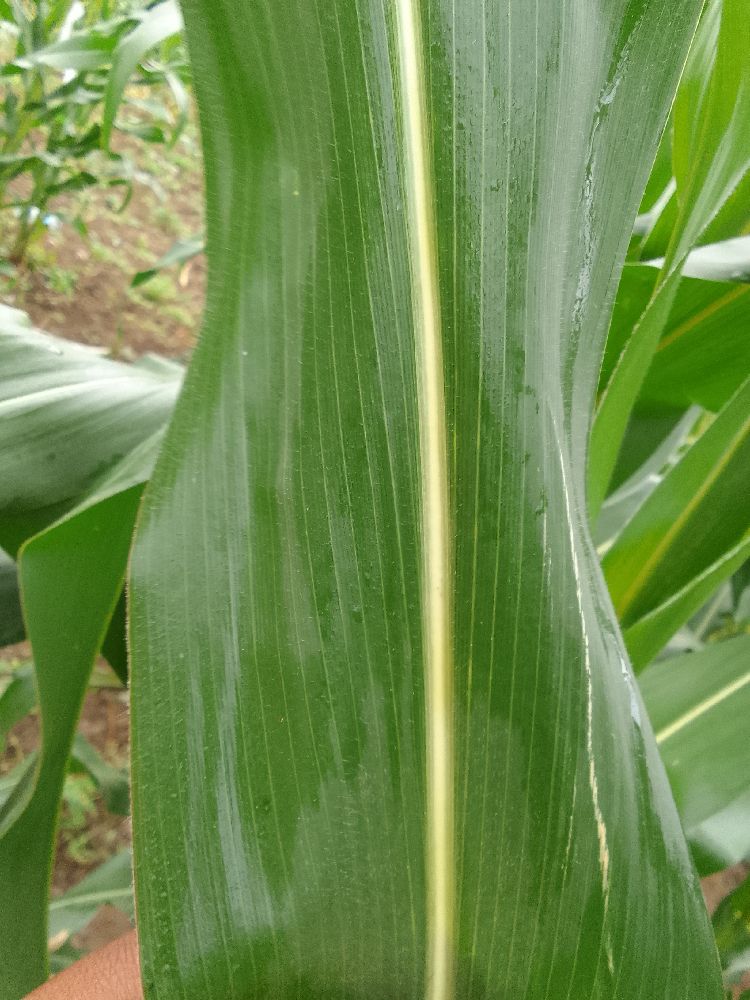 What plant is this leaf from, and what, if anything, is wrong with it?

maize, healthy
